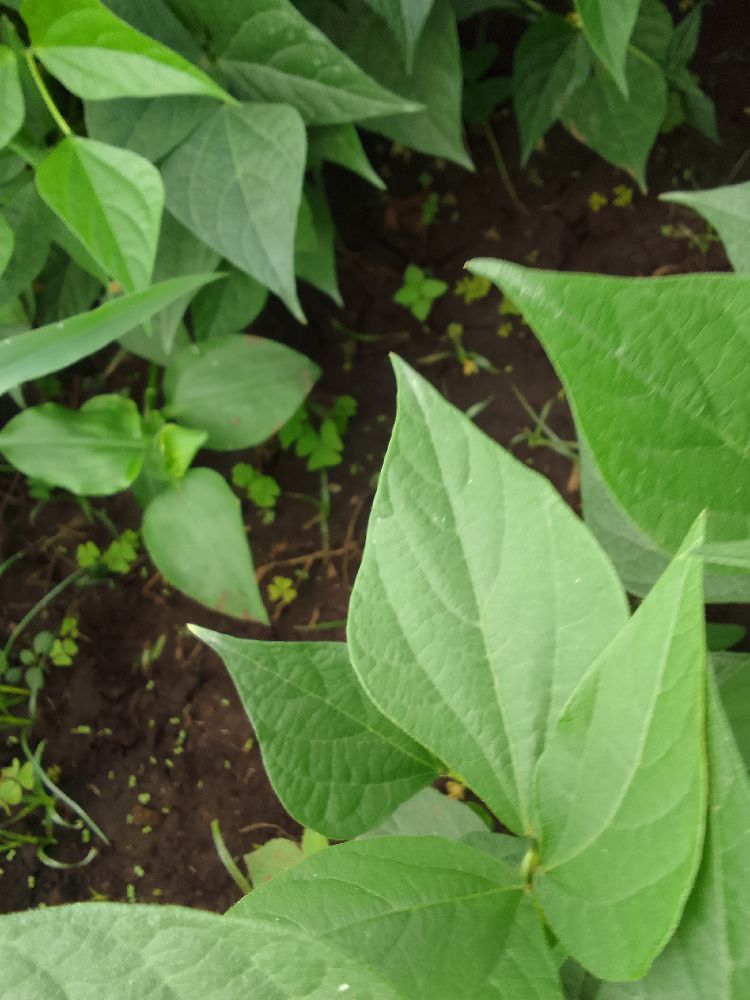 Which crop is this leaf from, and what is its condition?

common bean, healthy
